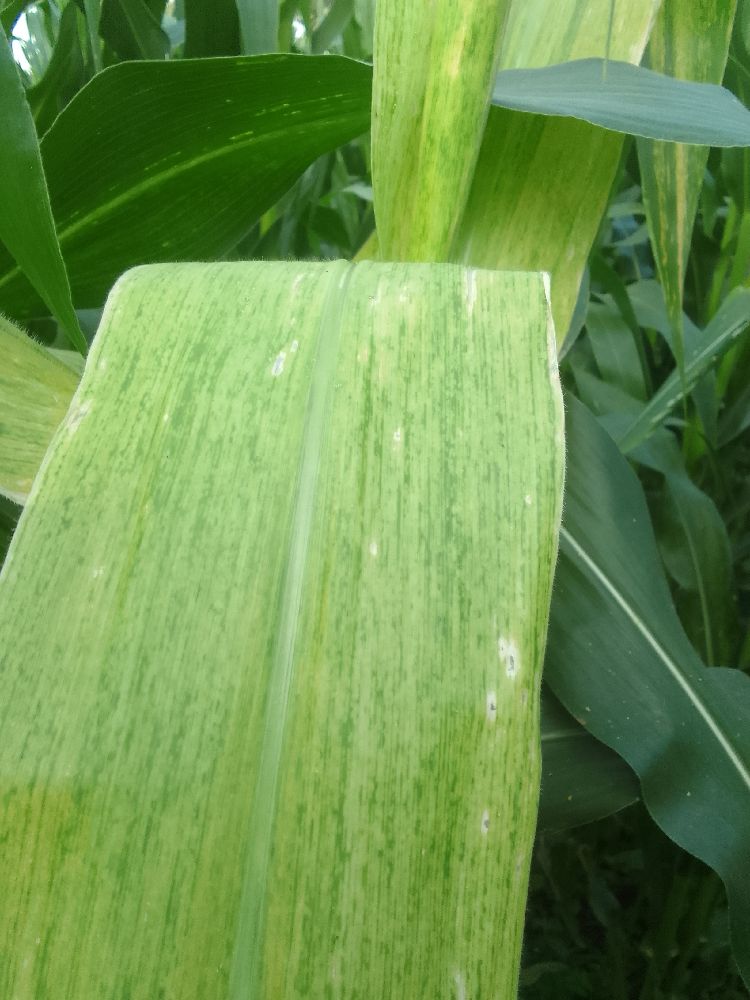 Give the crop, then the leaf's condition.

maize, maize lethal necrosis
